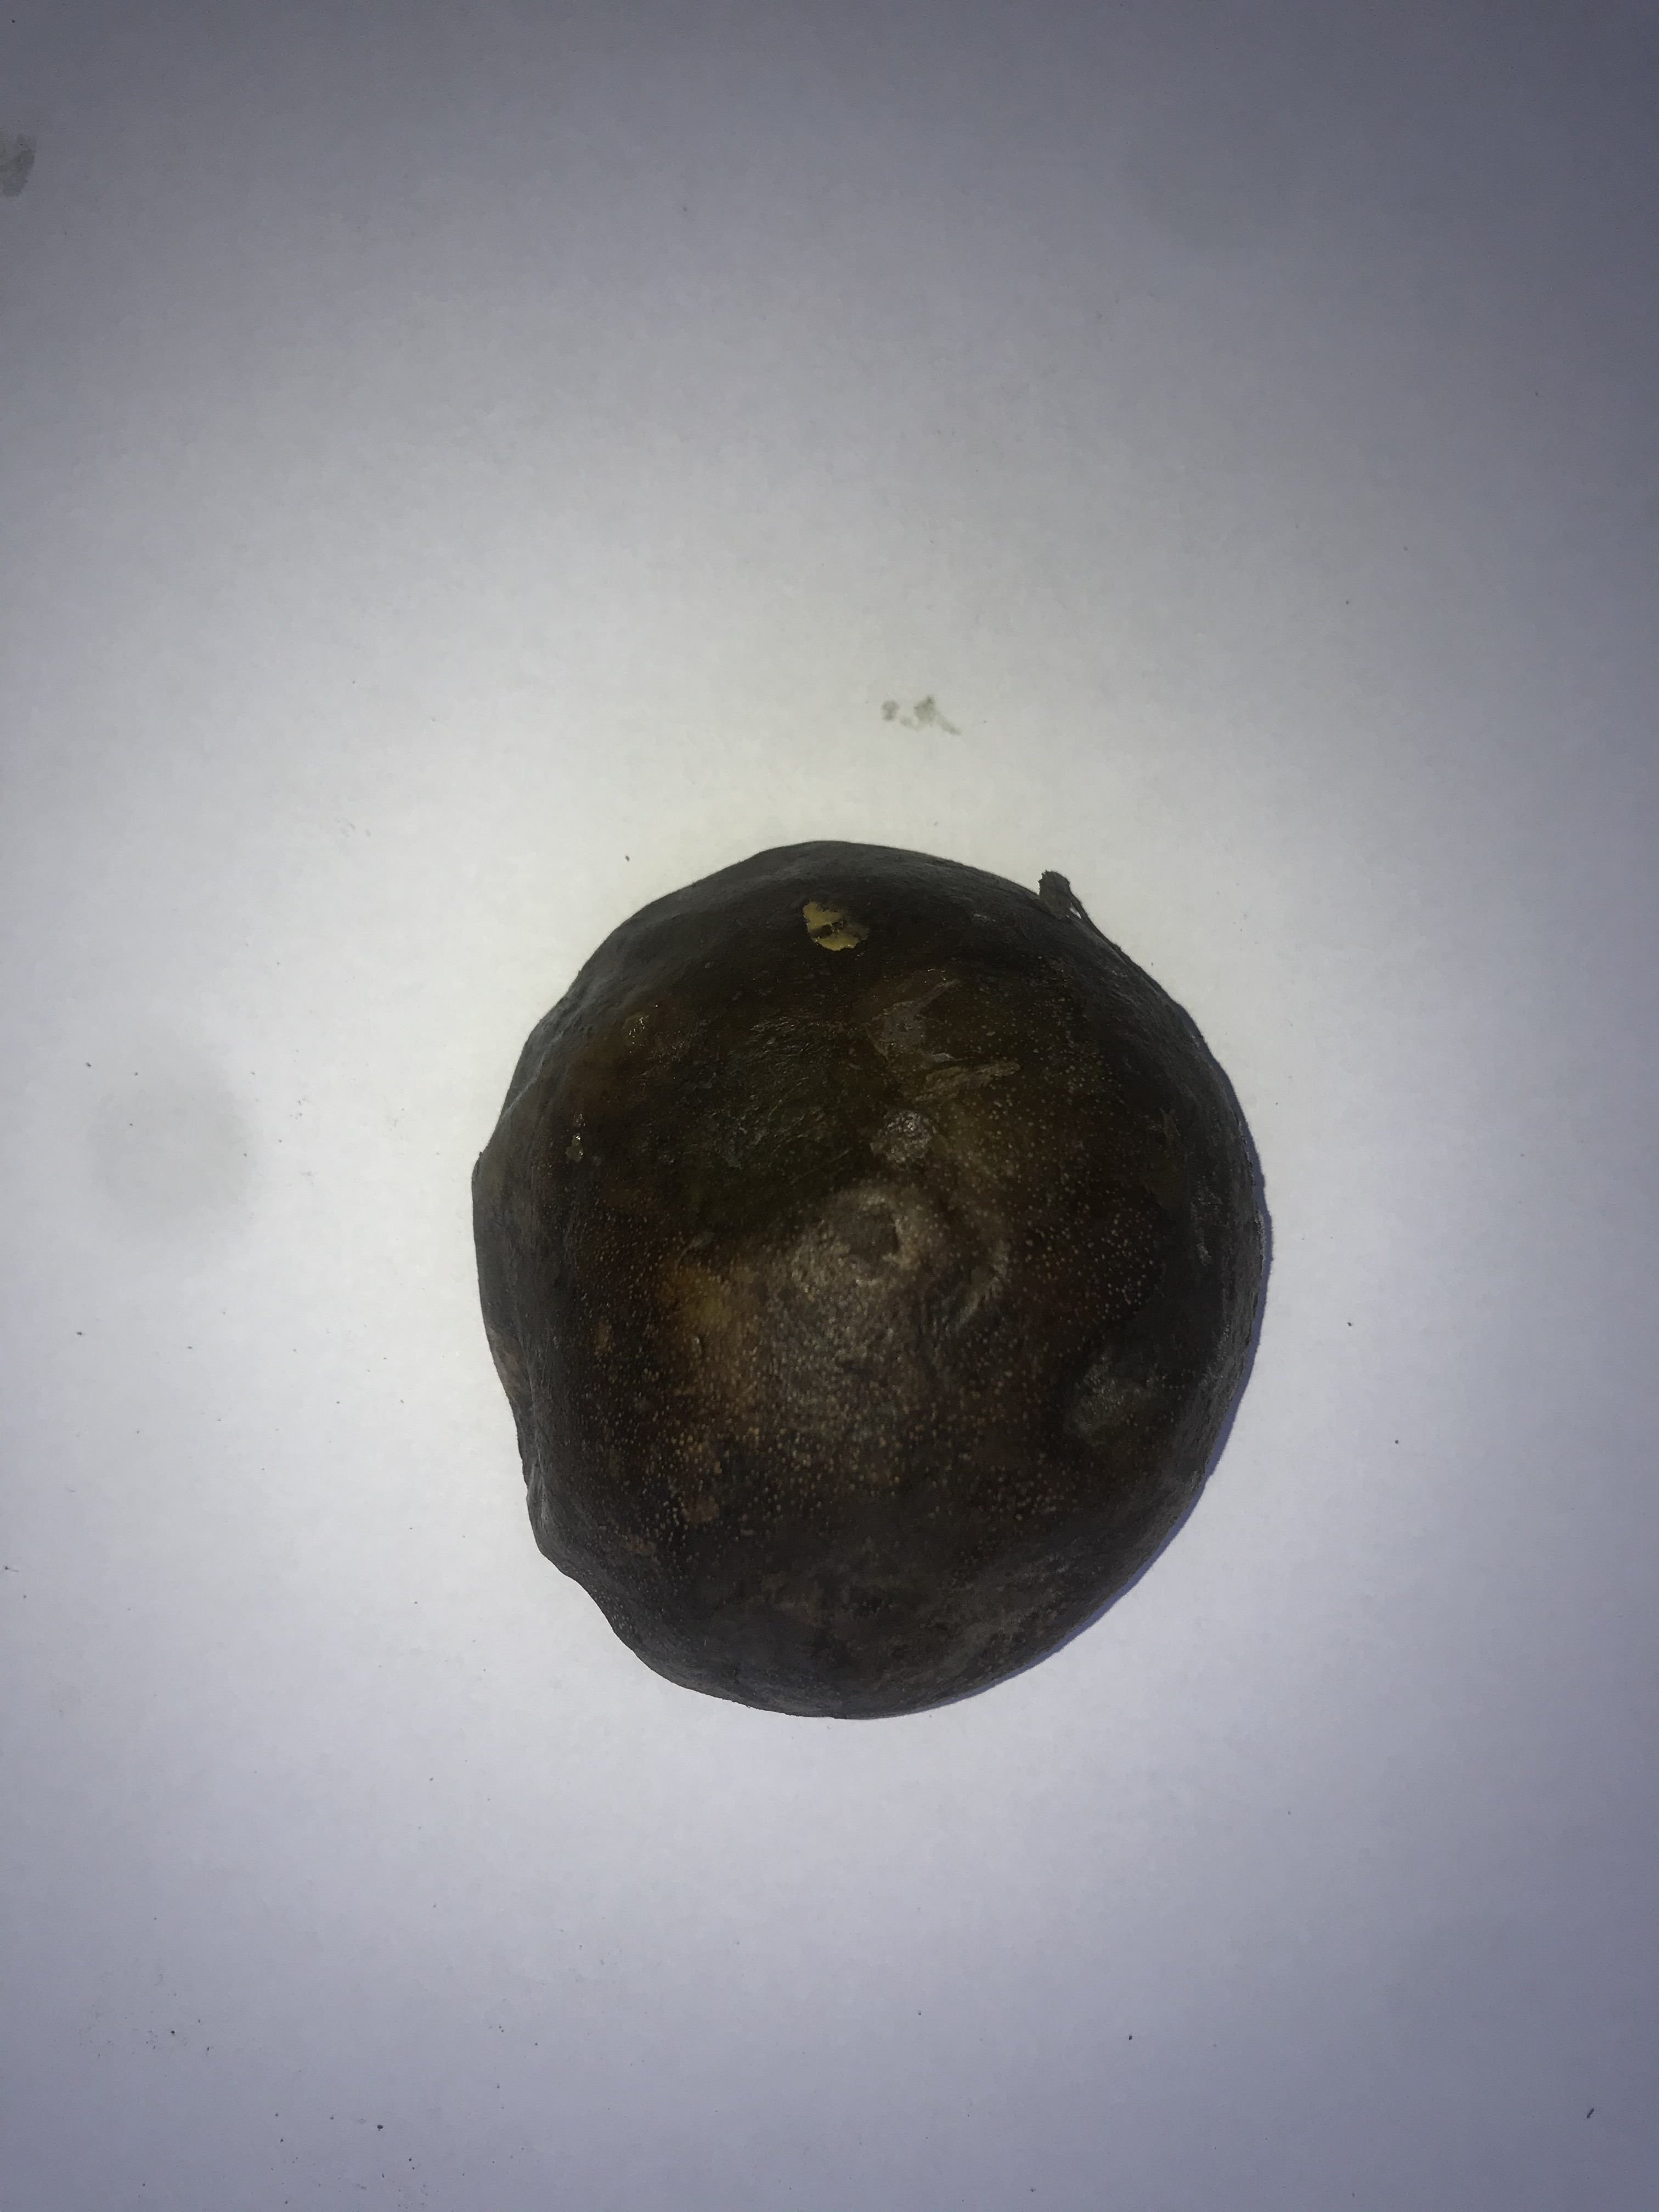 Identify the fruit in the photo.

pequi
